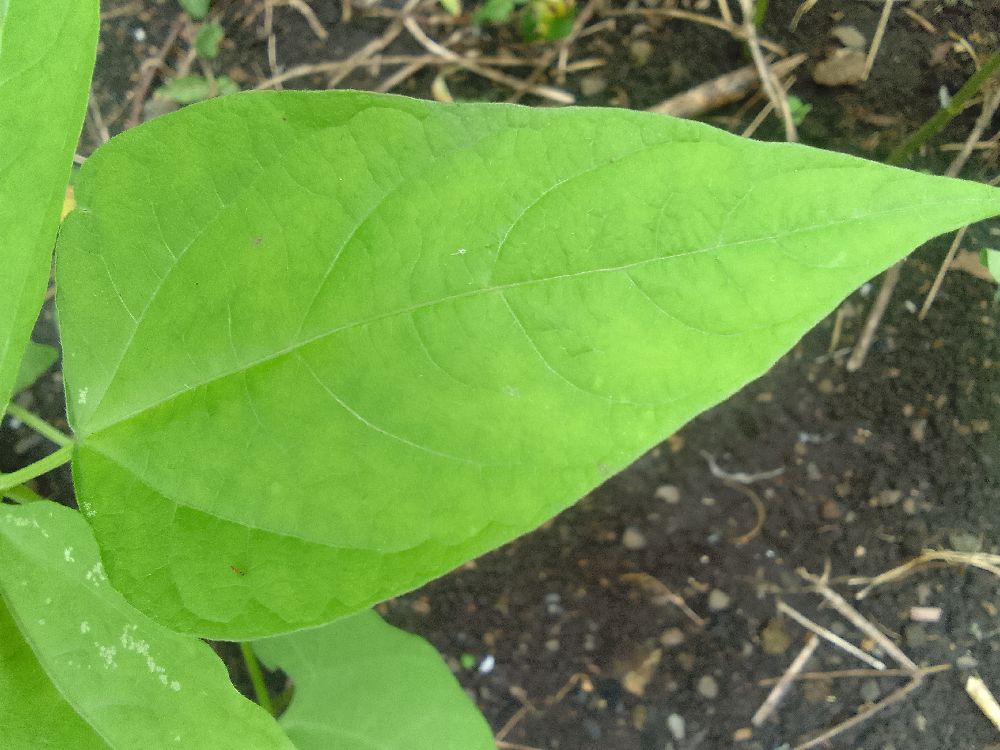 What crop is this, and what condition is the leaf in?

common bean, healthy
